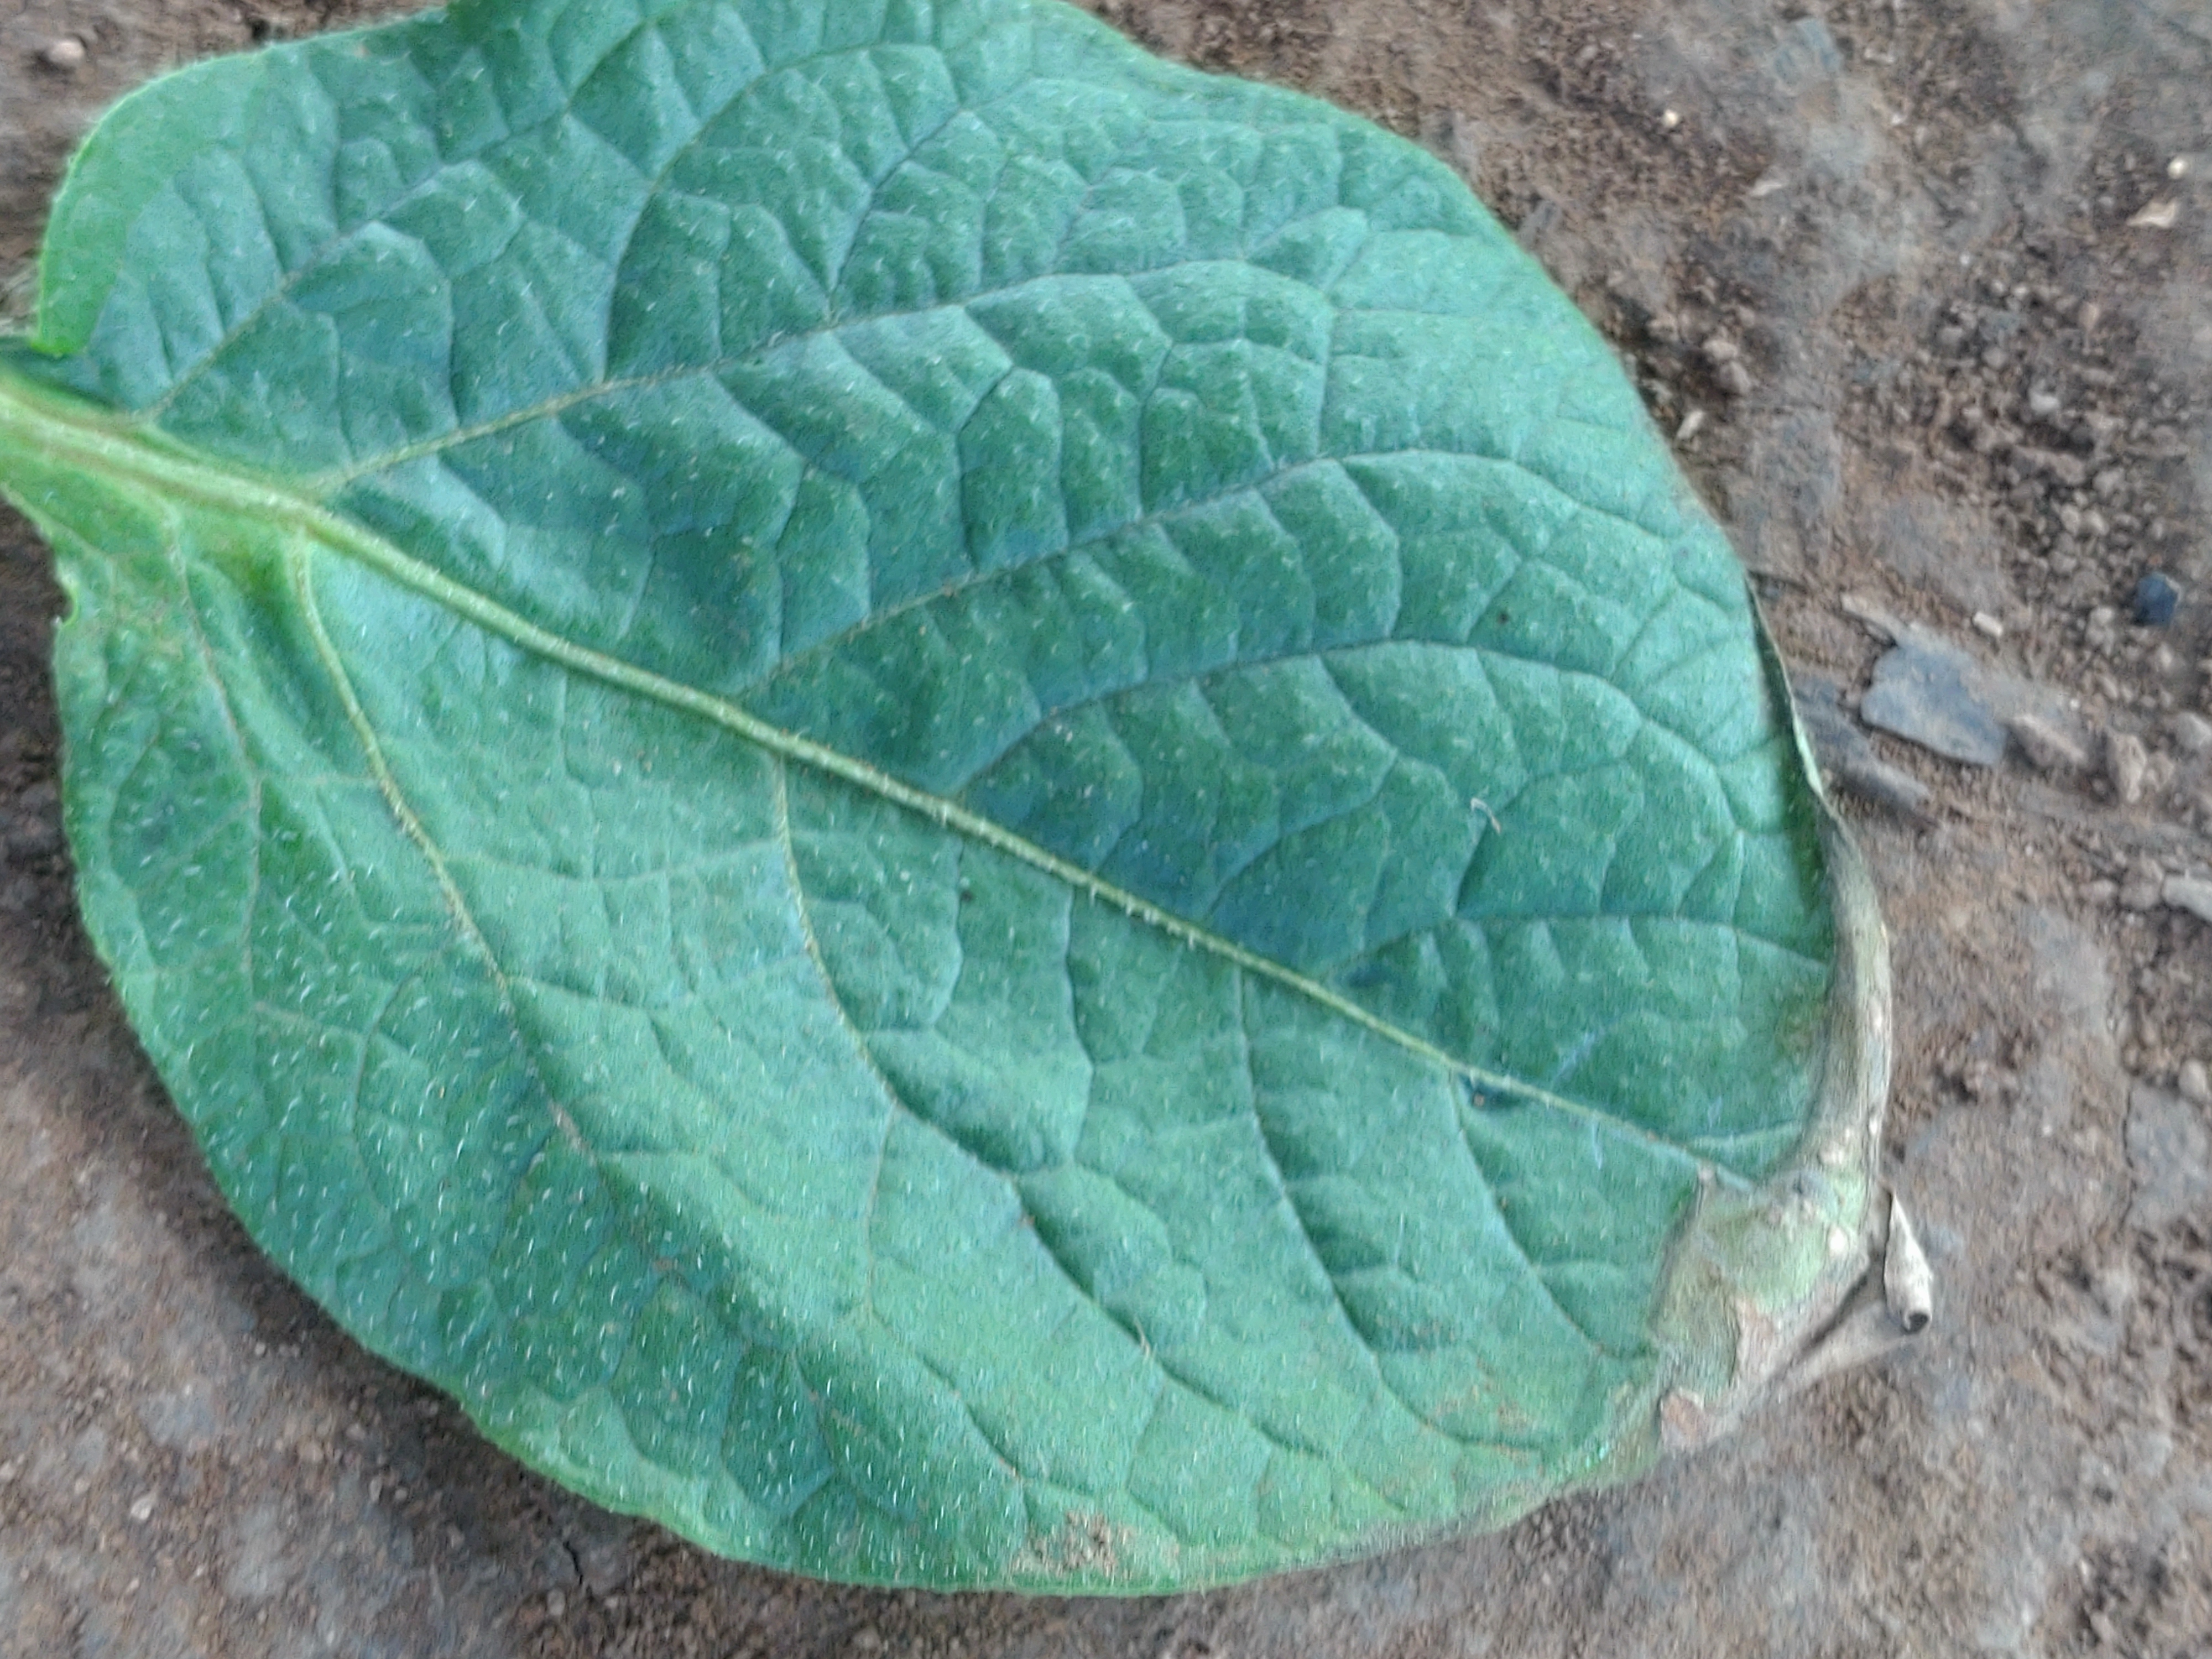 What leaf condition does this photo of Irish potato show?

early blight
